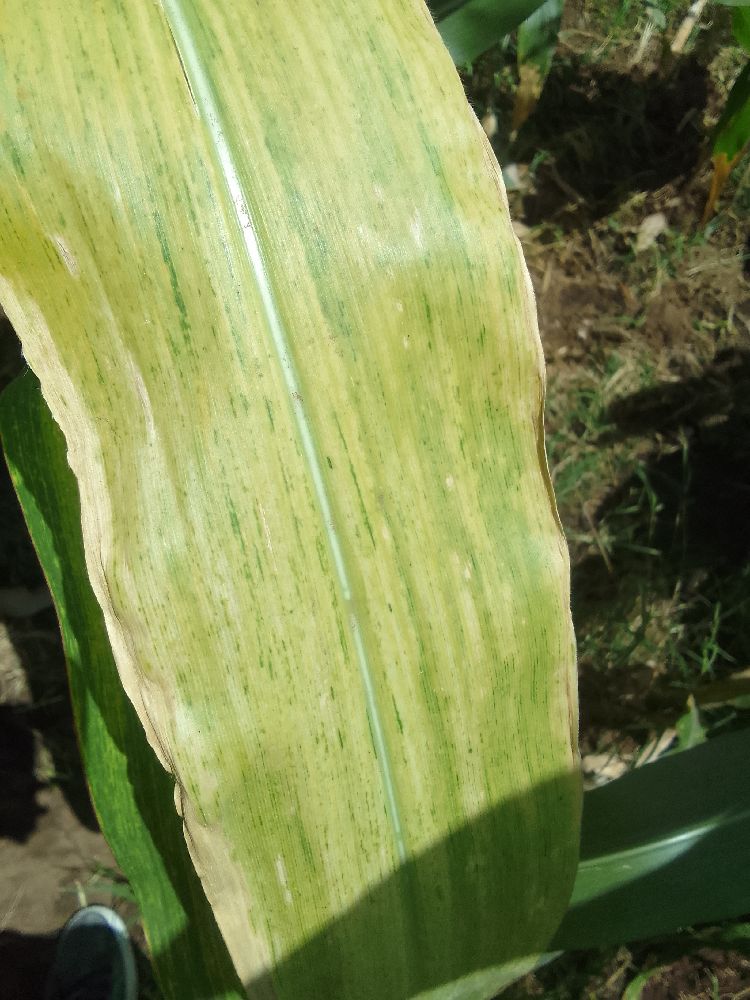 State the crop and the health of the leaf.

maize, maize lethal necrosis
